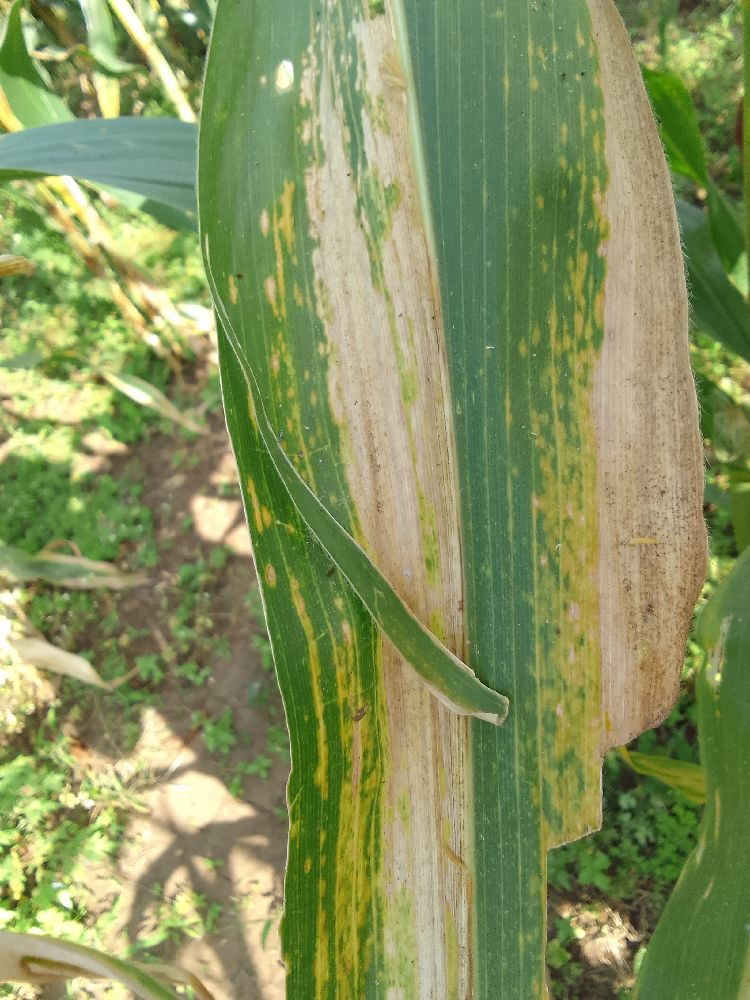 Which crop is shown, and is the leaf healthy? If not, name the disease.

maize, maize lethal necrosis
